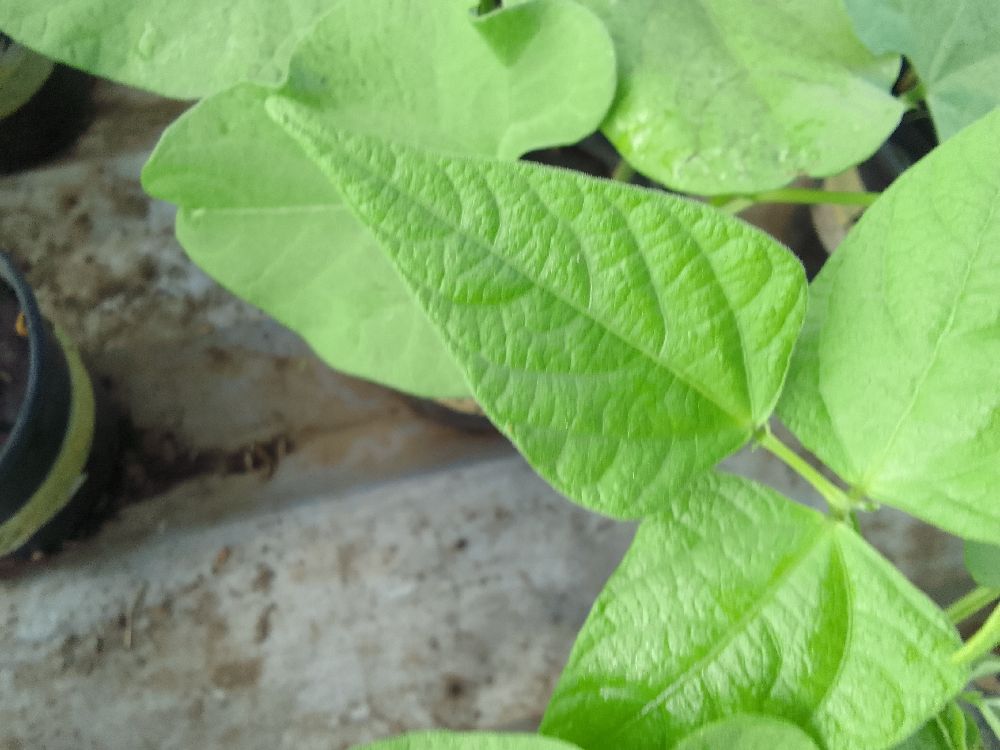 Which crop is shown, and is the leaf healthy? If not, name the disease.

common bean, healthy
